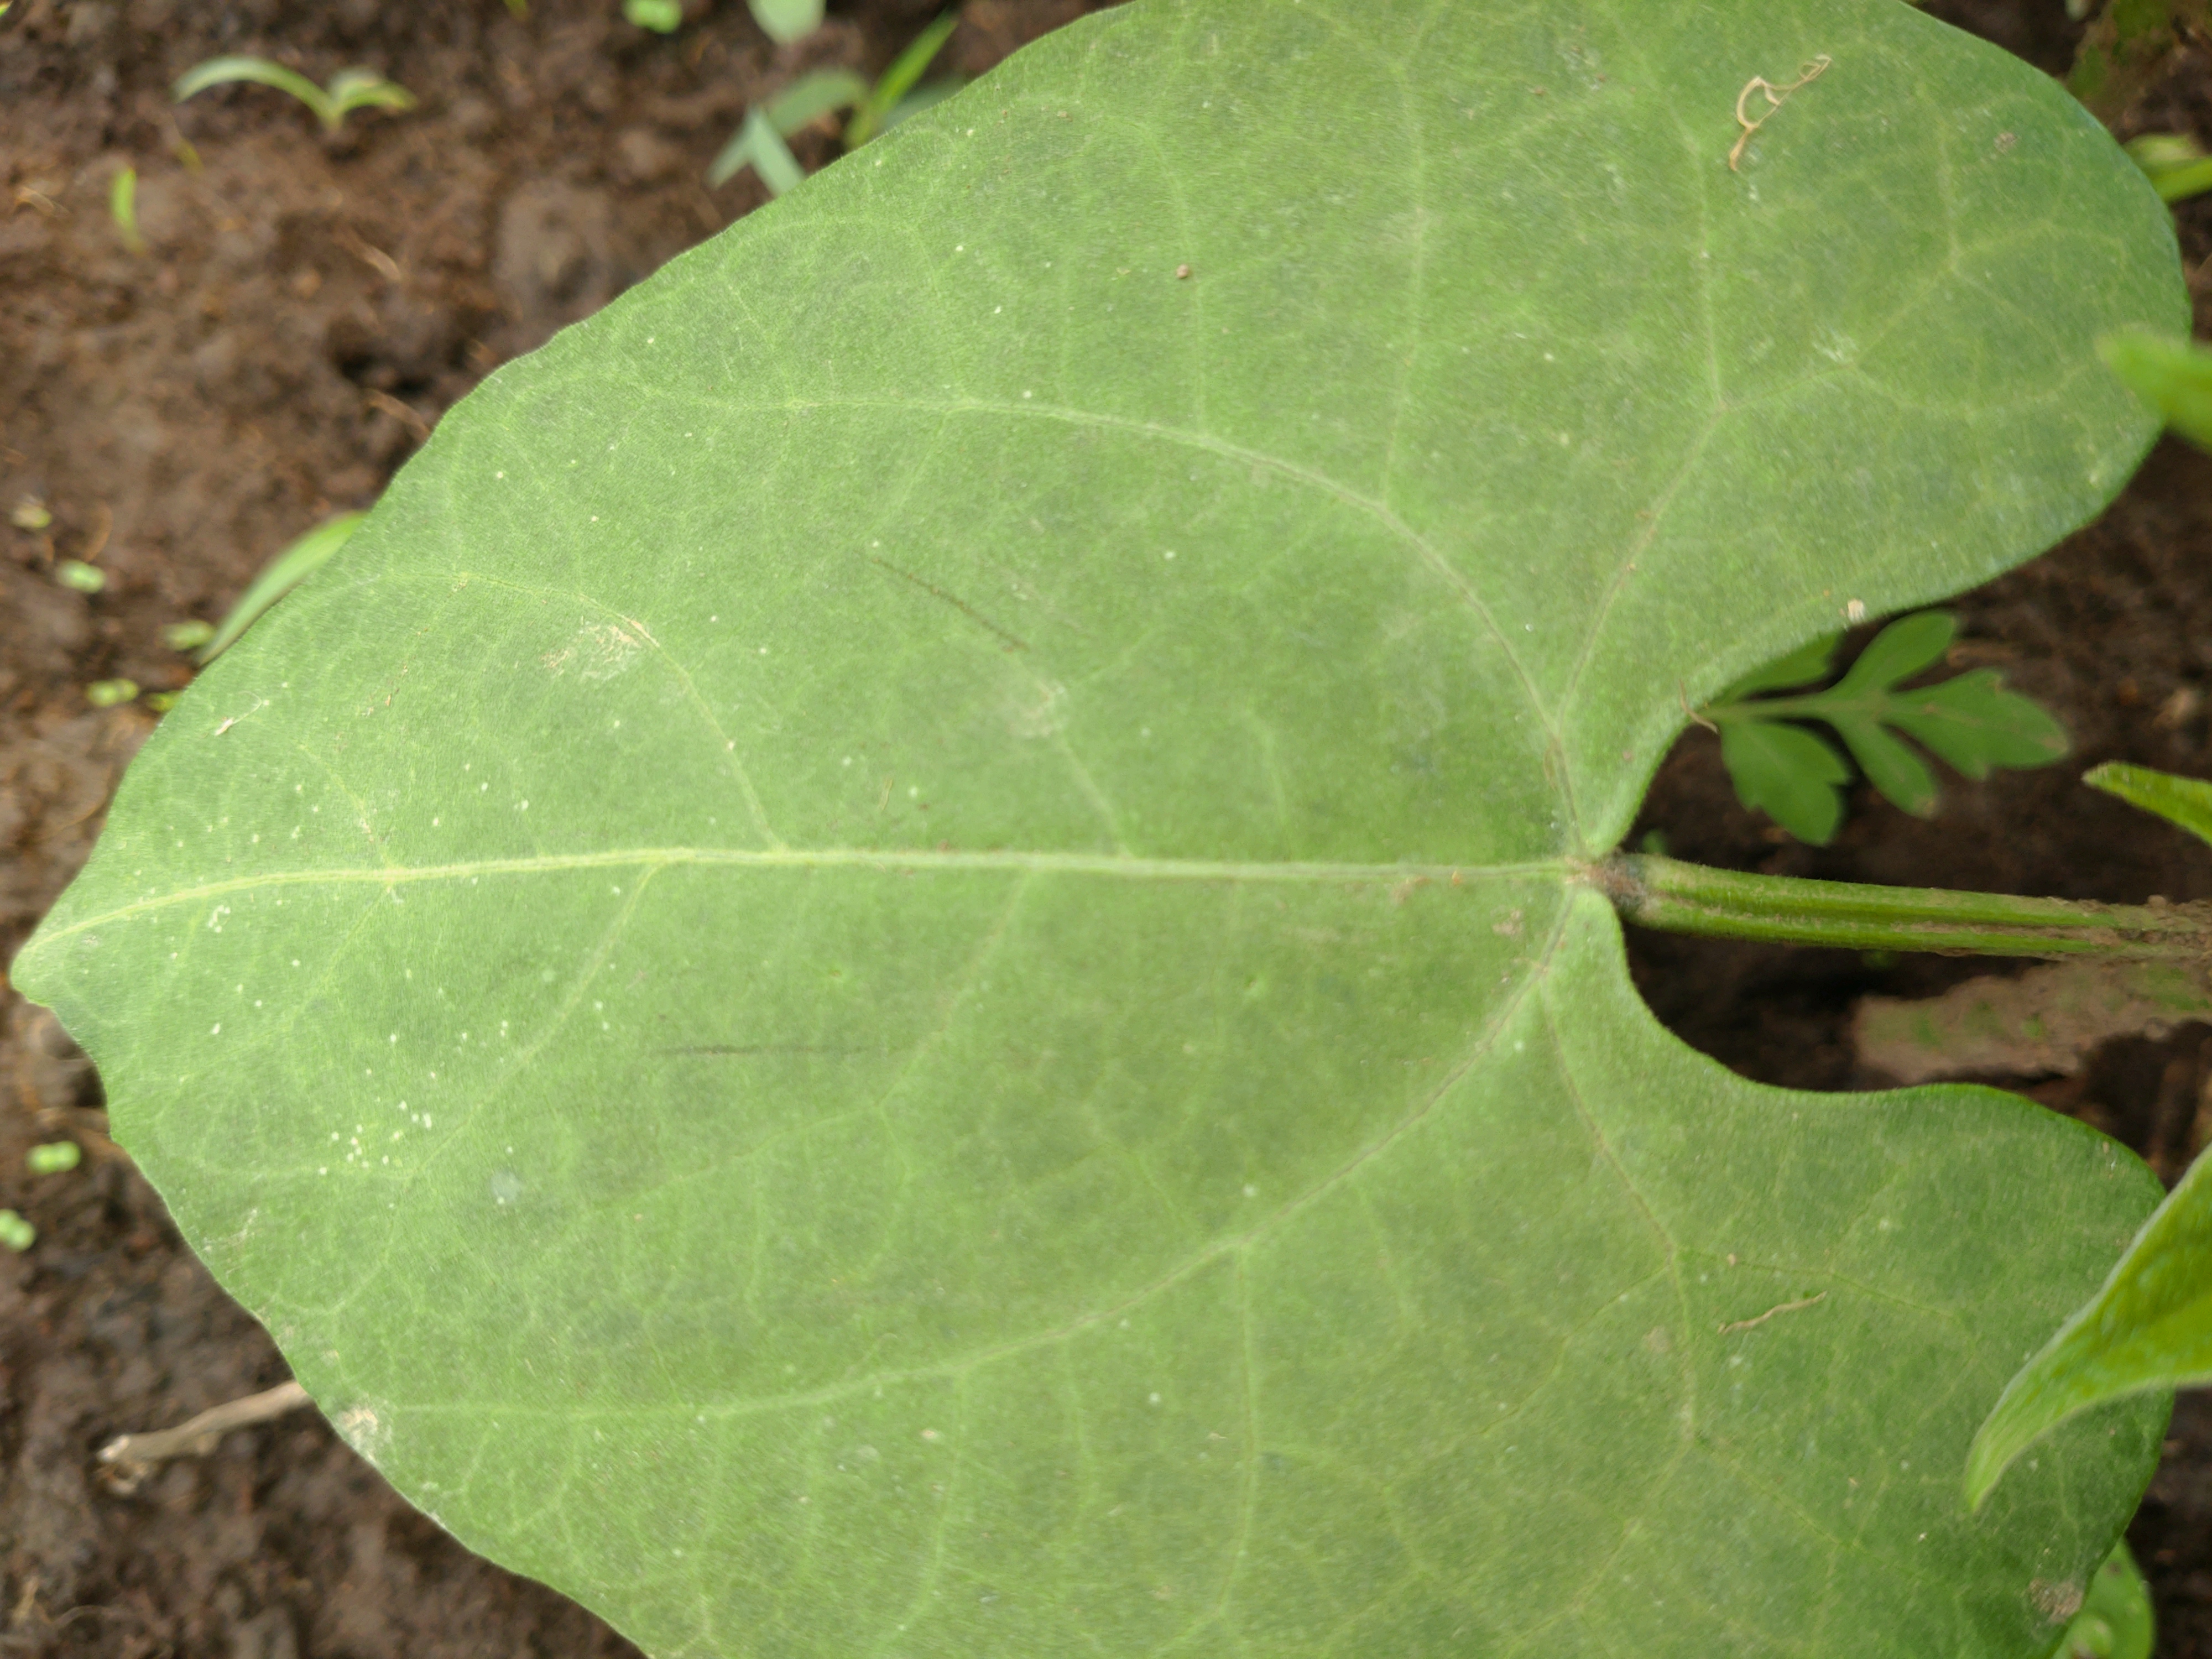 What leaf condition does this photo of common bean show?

healthy
